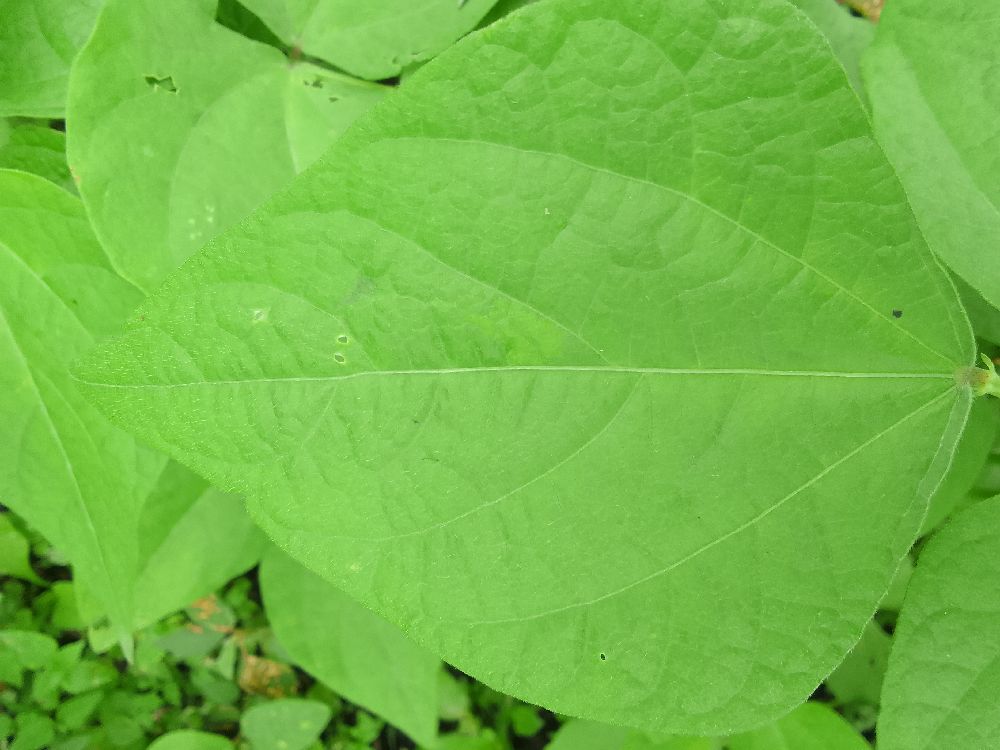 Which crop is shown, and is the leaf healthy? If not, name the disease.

common bean, healthy
